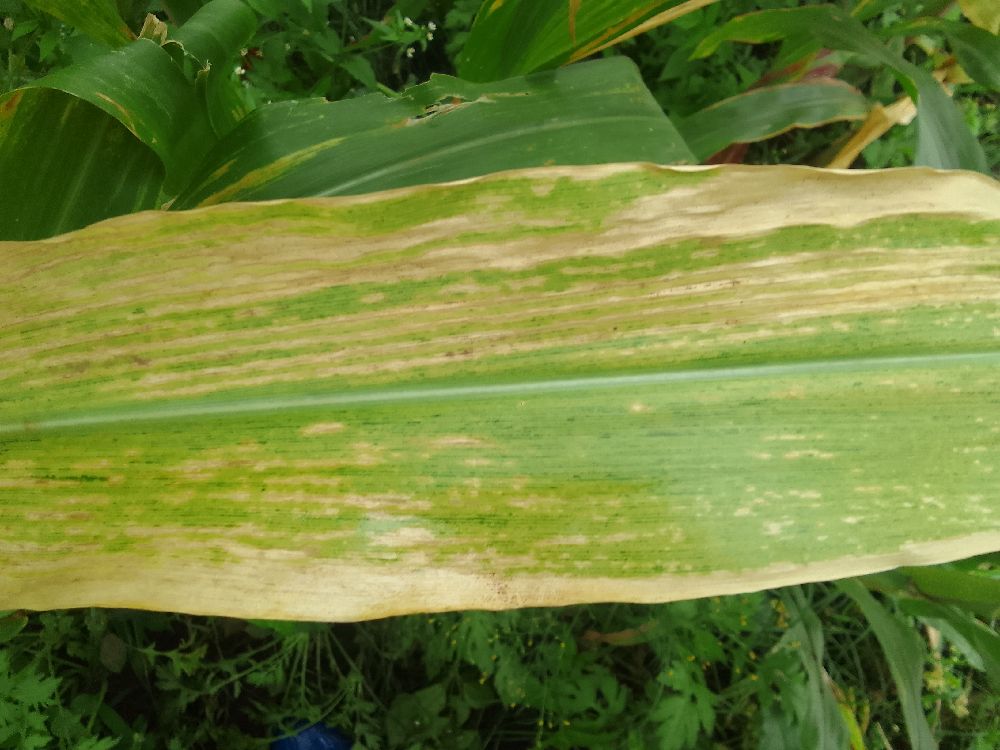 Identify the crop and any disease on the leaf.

maize, maize lethal necrosis
